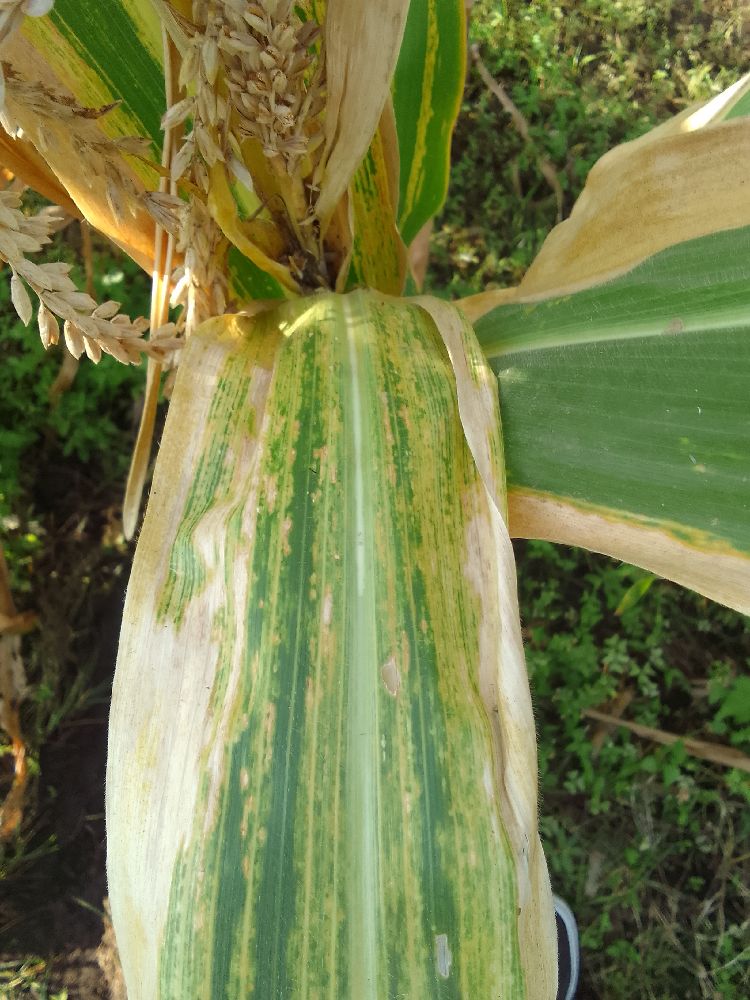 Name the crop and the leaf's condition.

maize, maize lethal necrosis
